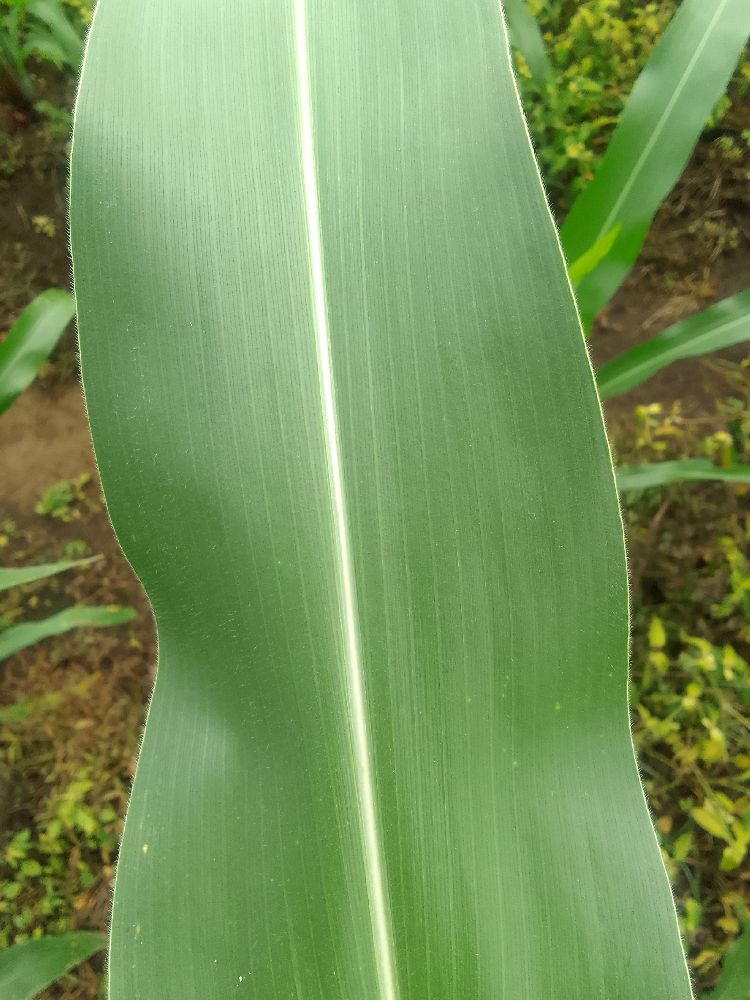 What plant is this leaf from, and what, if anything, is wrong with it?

maize, healthy
